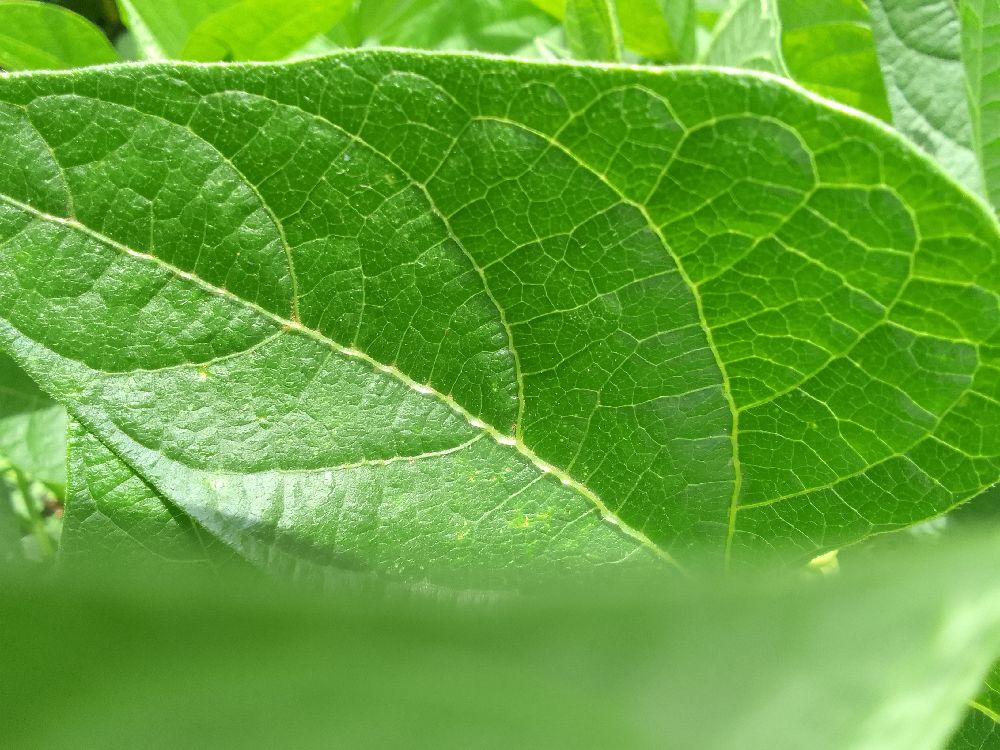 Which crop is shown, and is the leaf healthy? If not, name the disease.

common bean, healthy
